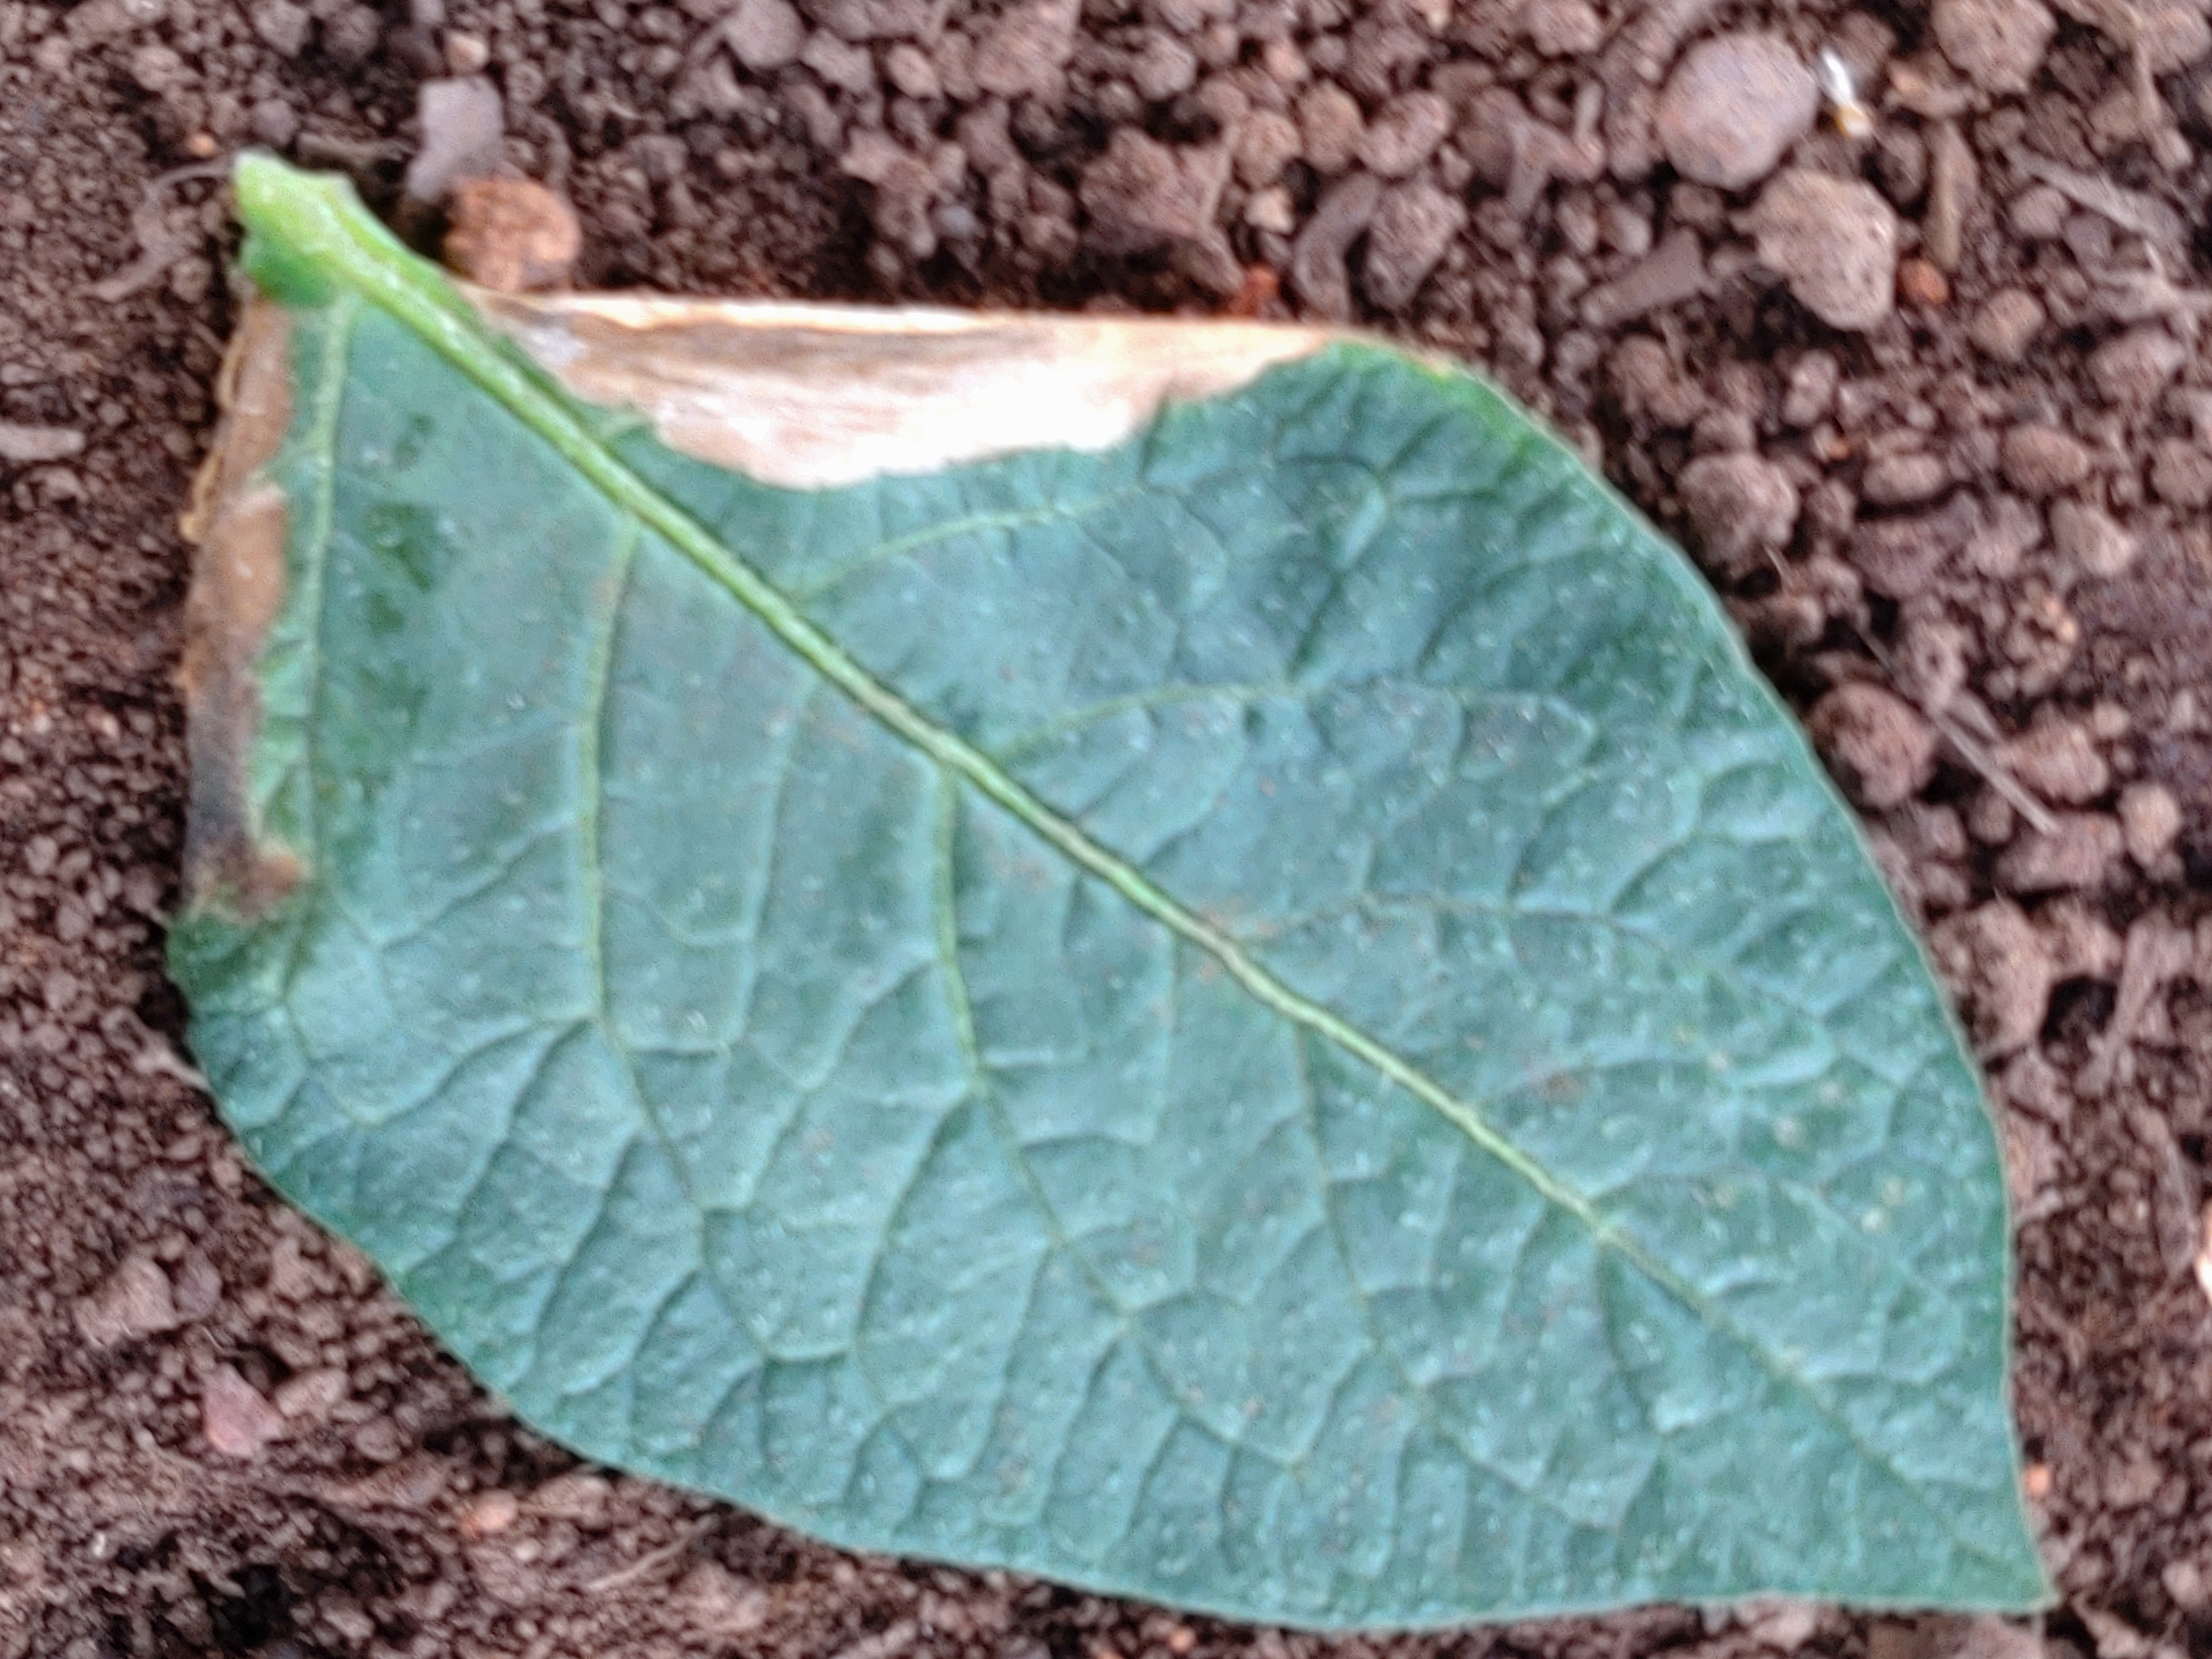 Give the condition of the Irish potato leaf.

early blight
